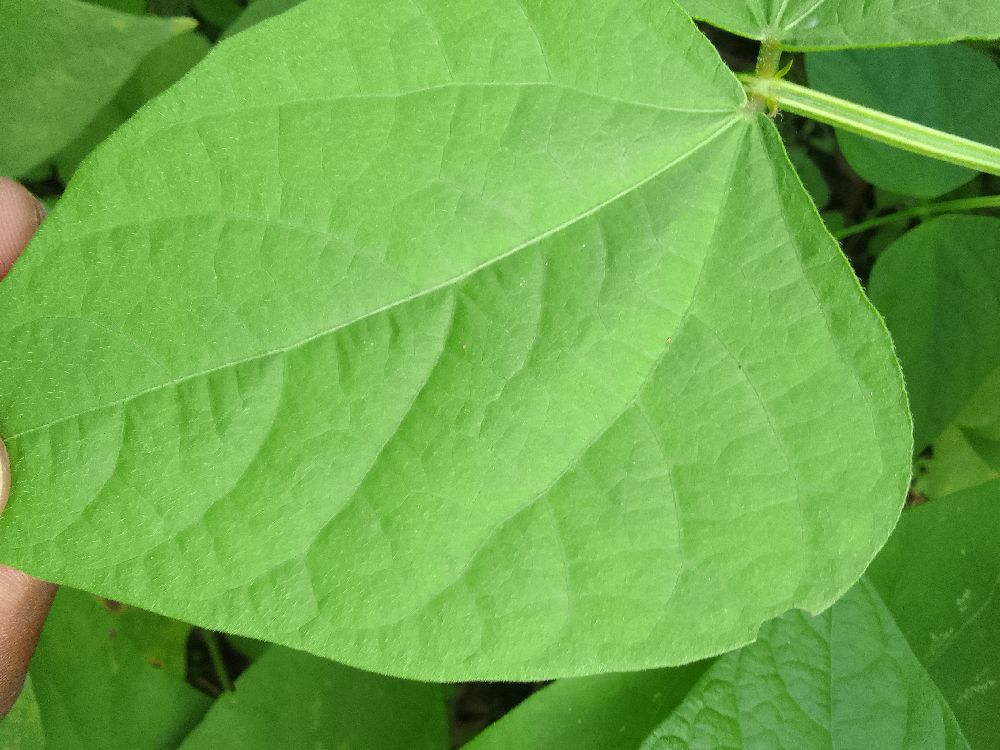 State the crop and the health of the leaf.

common bean, healthy
